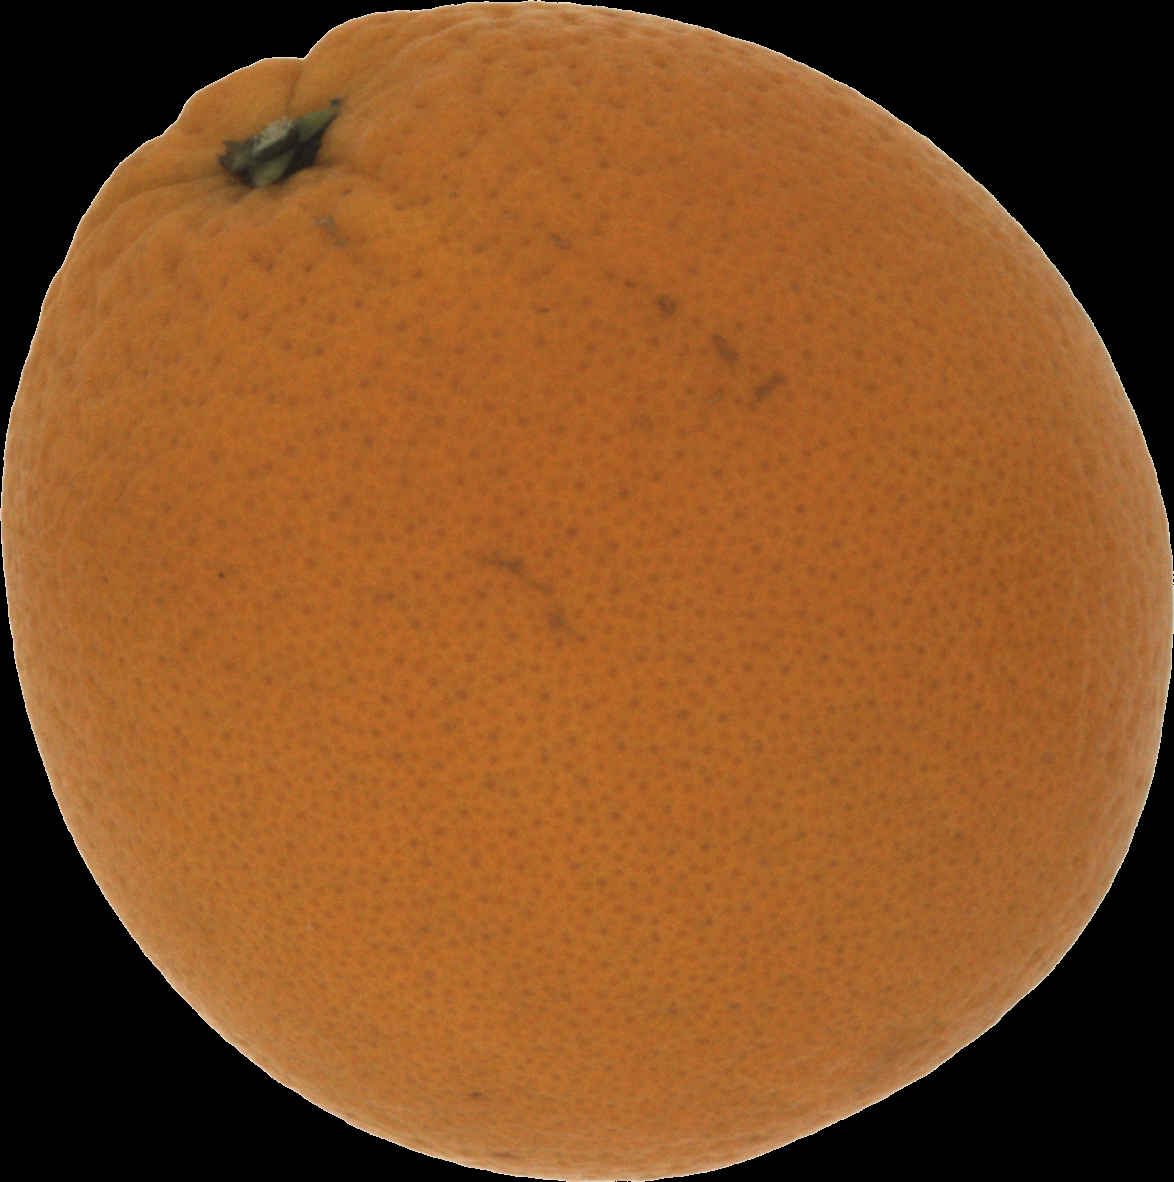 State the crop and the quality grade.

orange, good
